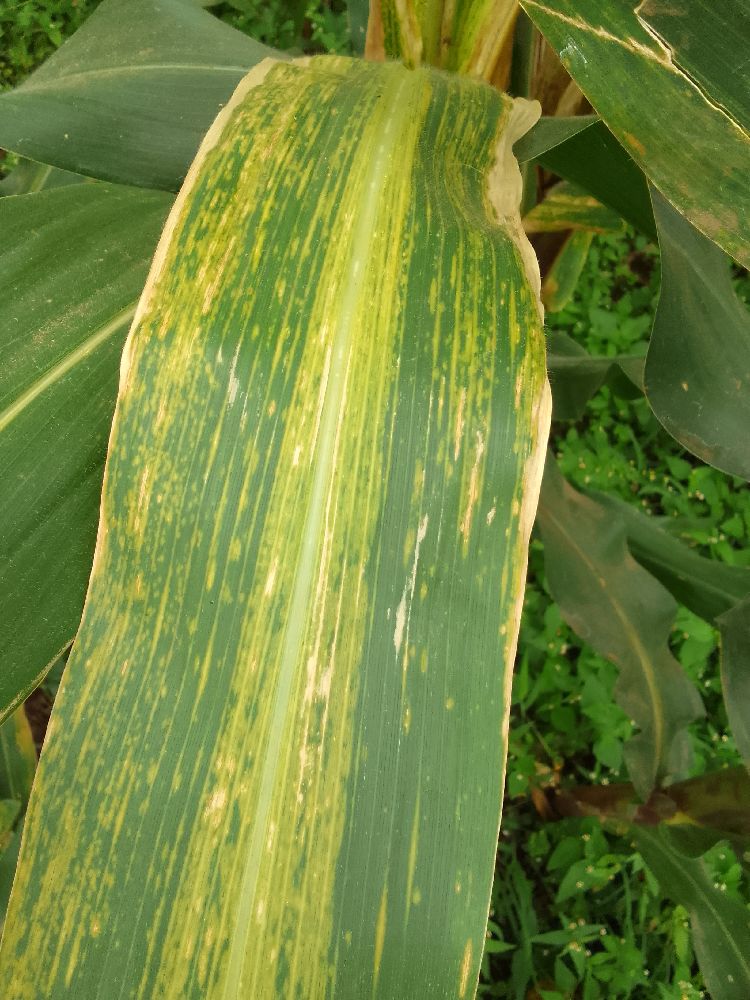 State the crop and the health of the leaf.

maize, maize lethal necrosis
